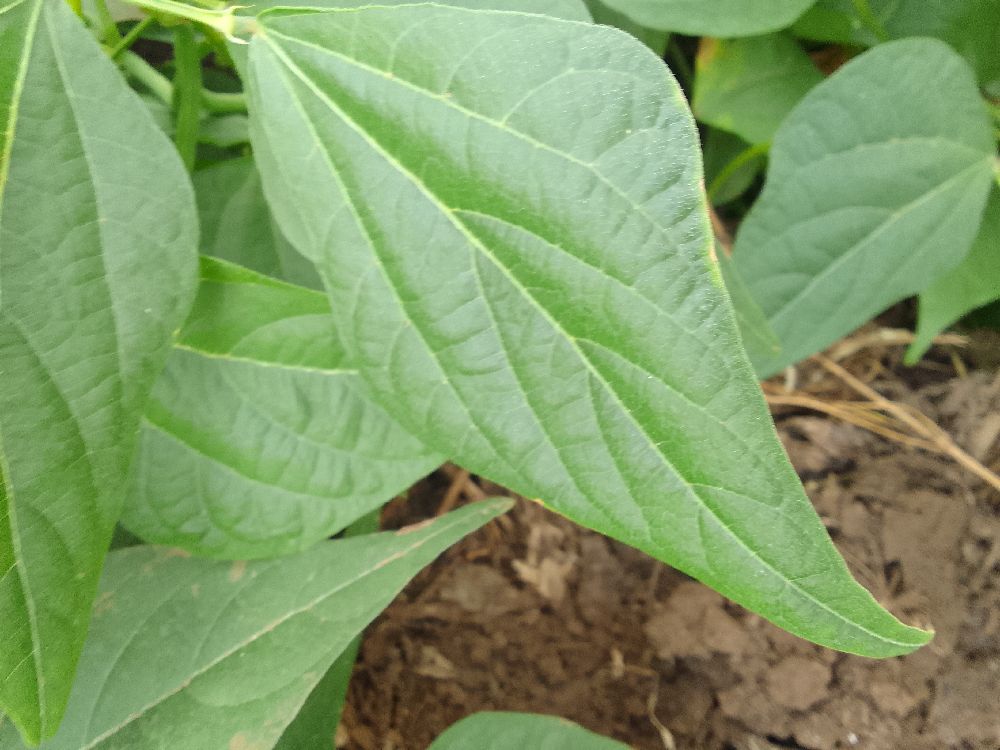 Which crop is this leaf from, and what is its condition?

common bean, healthy
